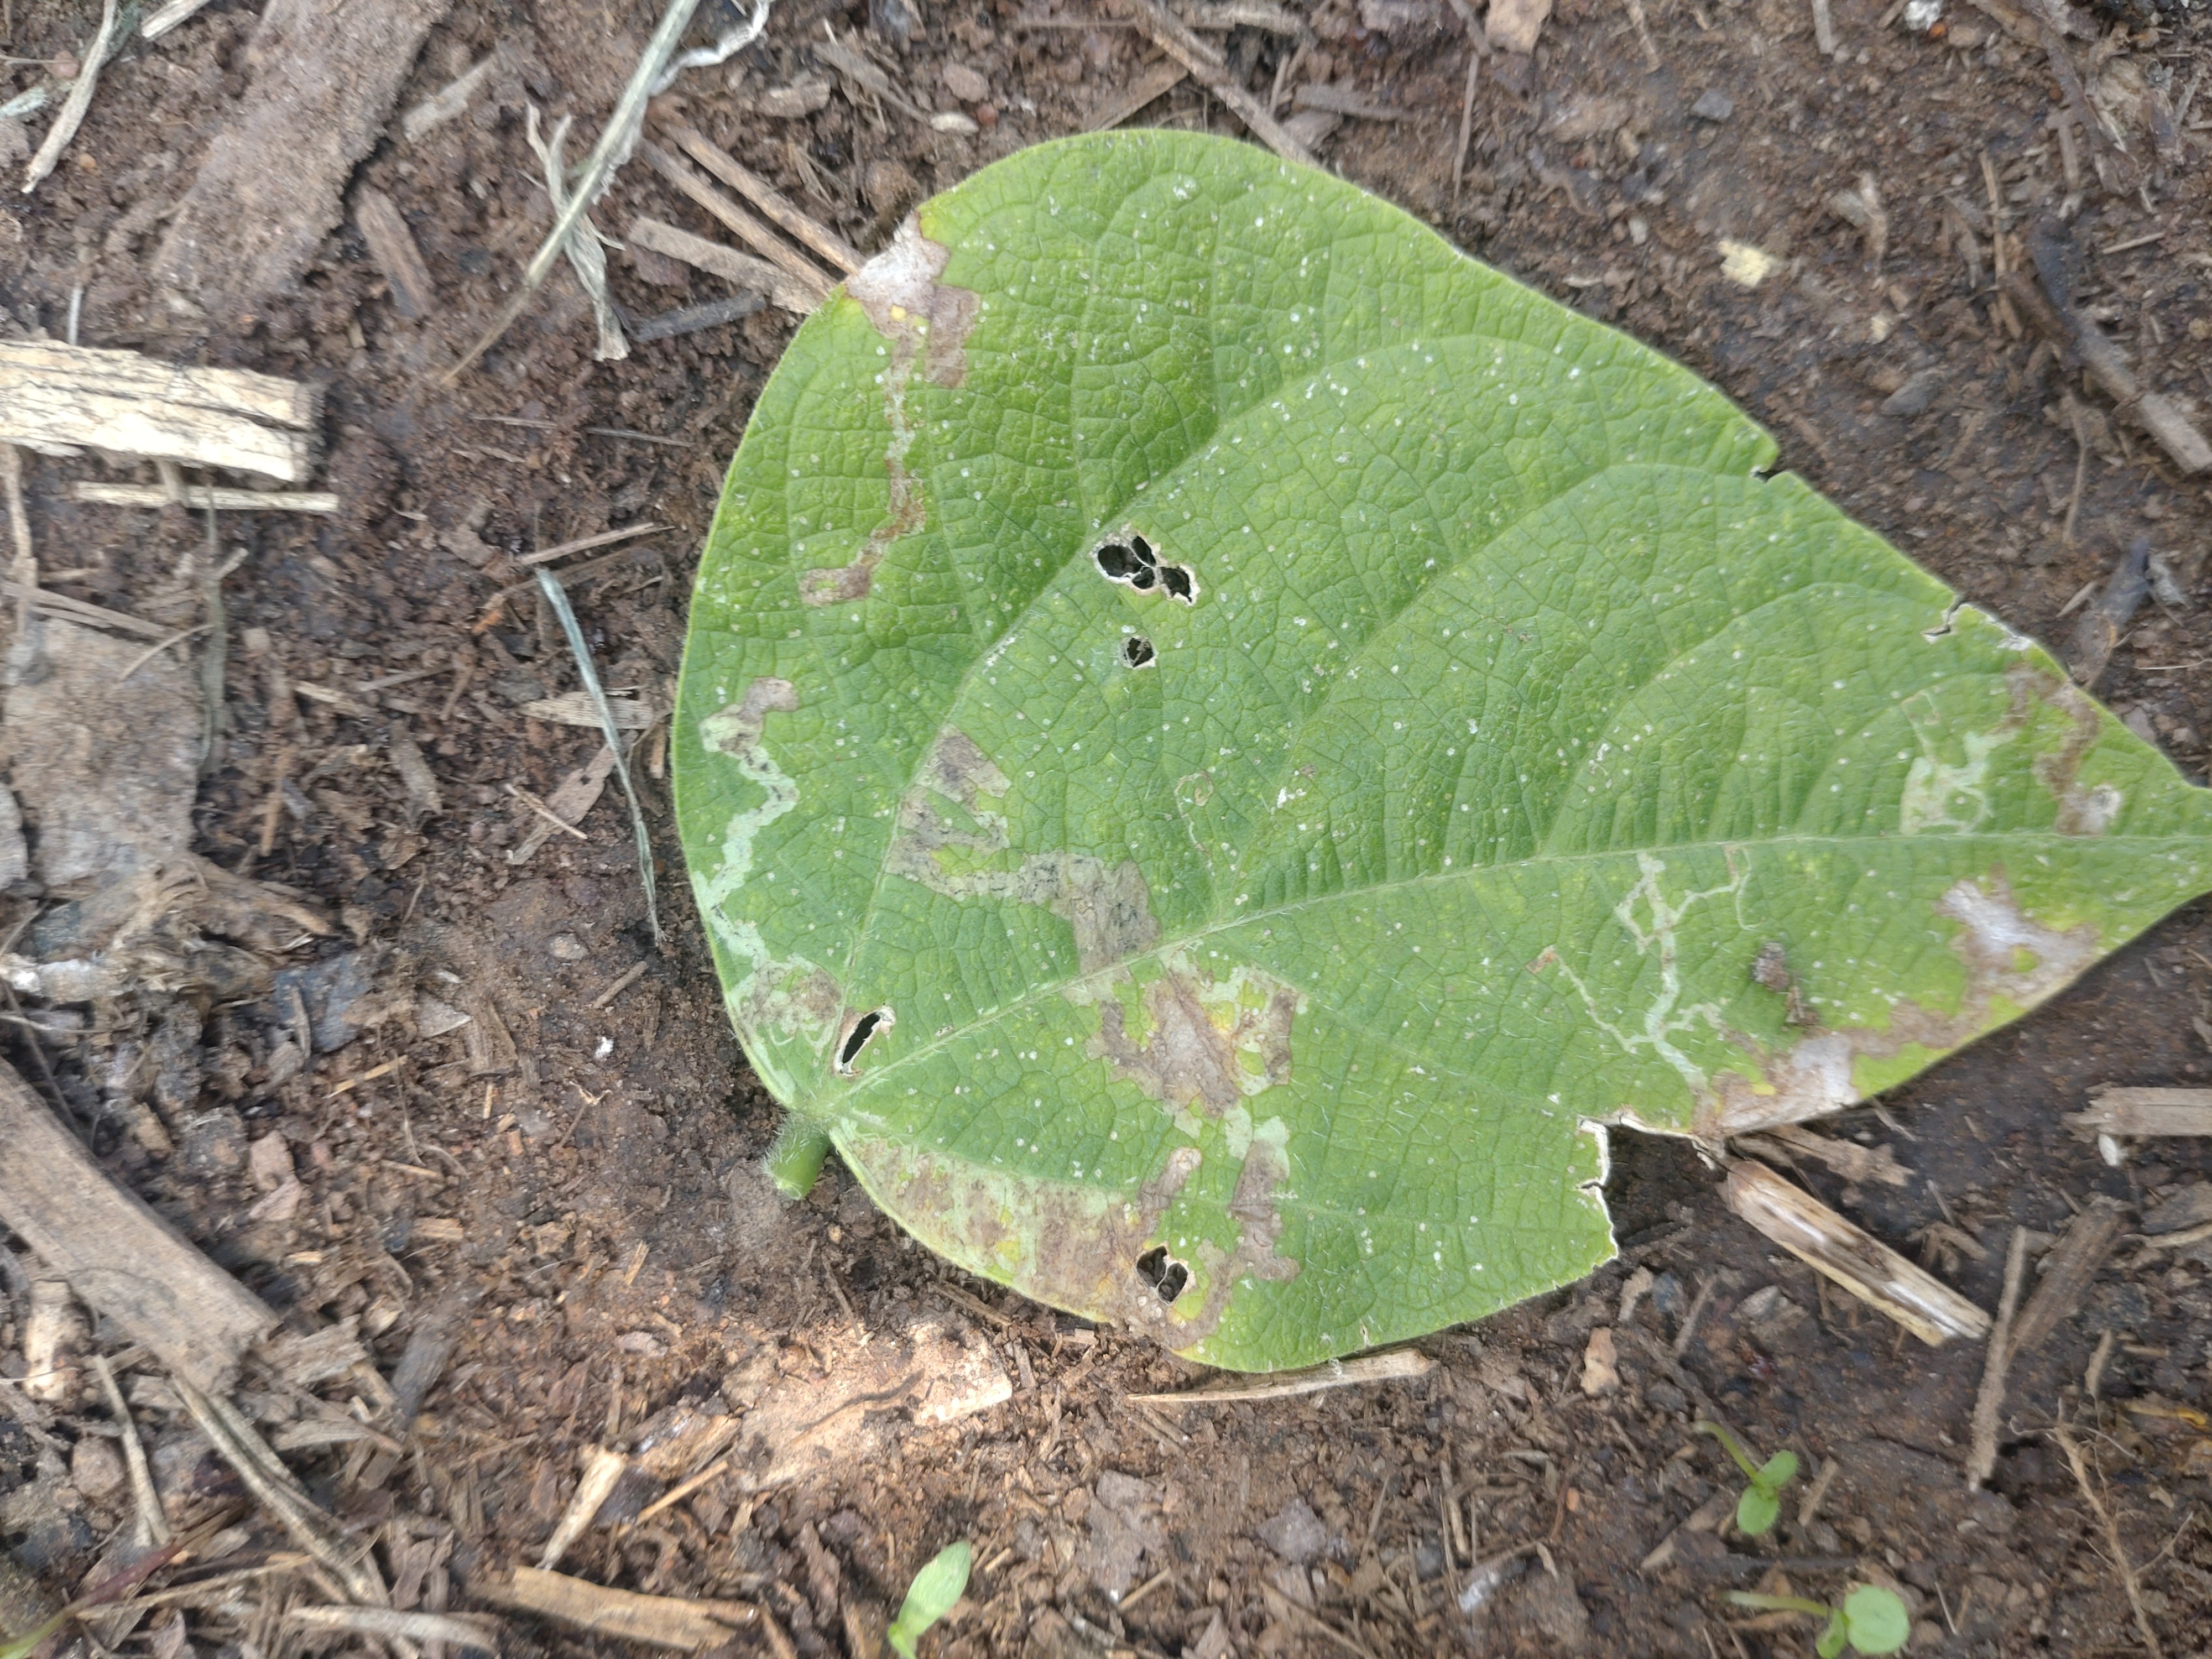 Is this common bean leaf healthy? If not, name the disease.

anthracnose
